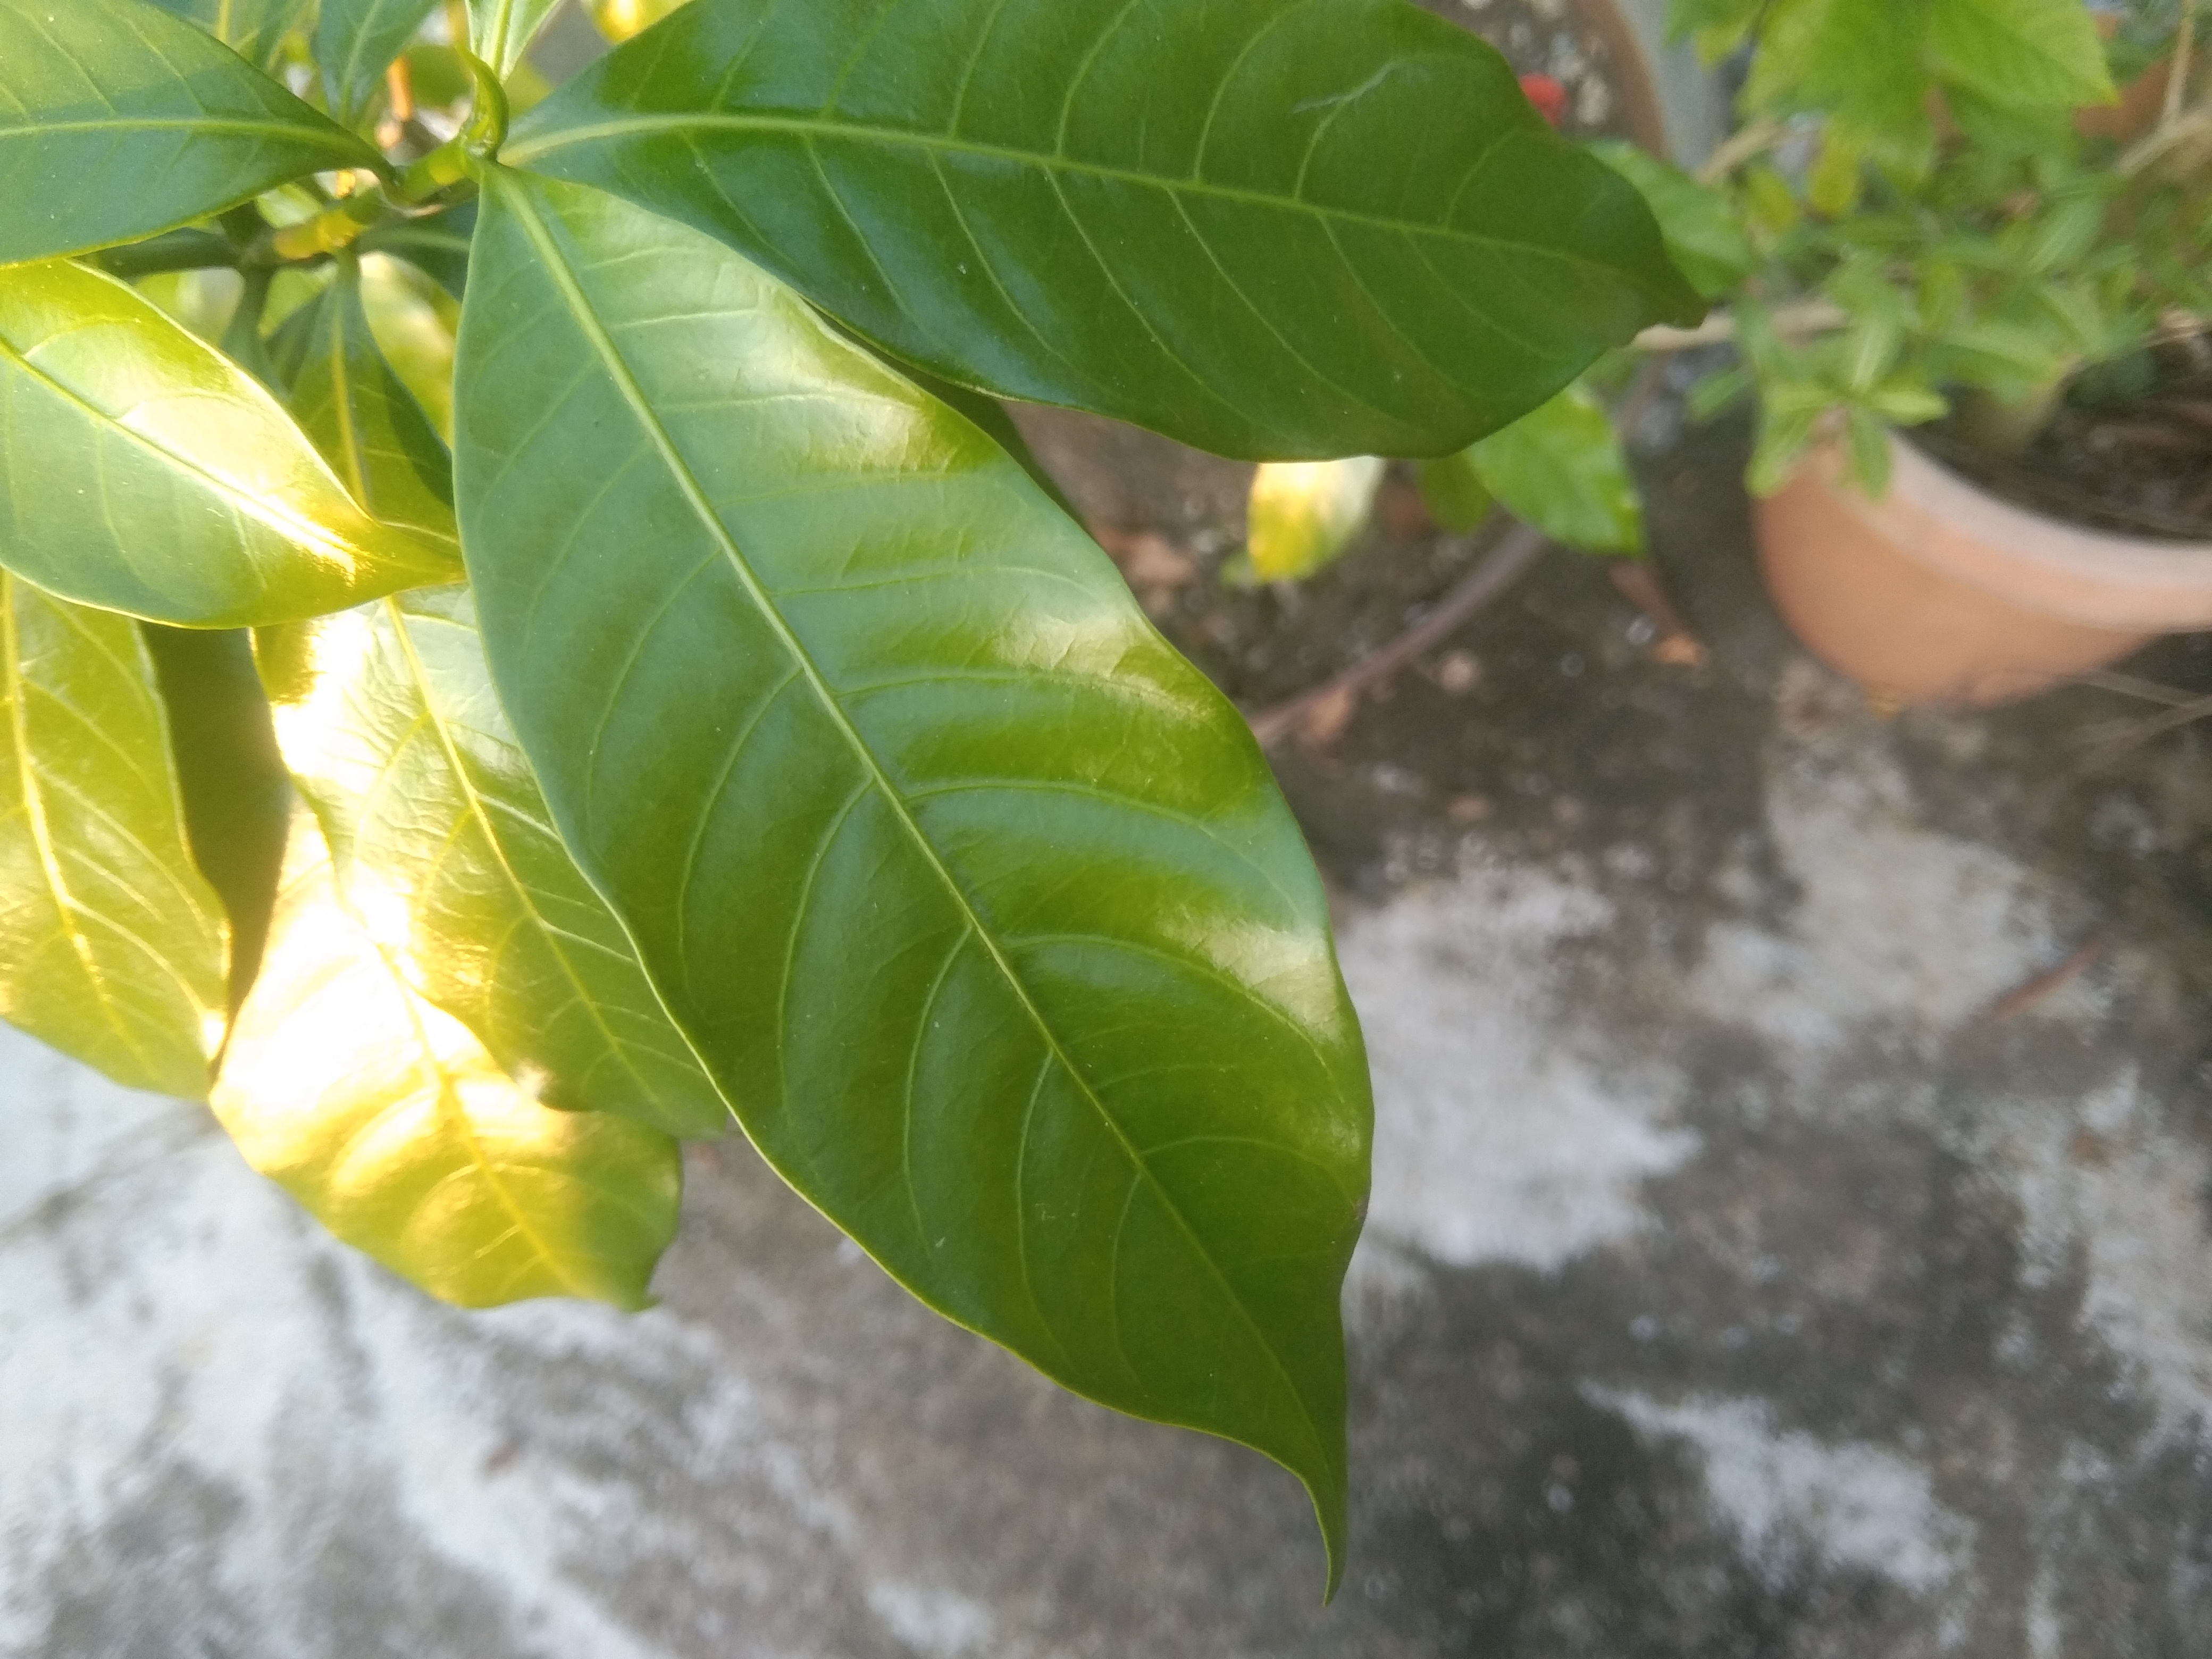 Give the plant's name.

togor
